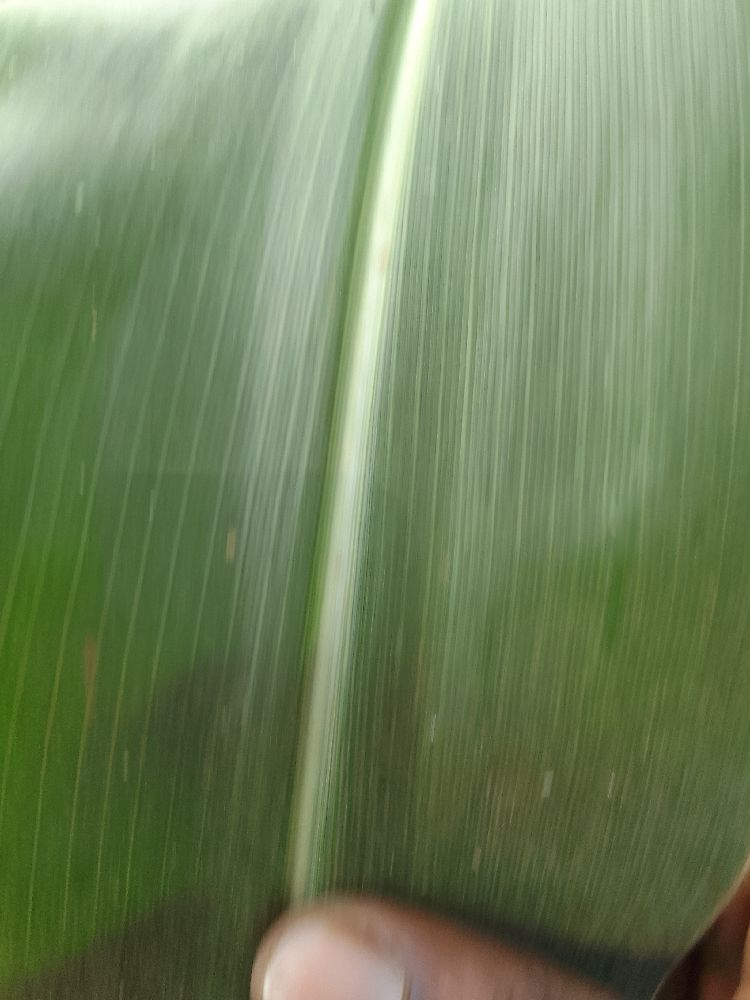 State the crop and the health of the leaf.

maize, healthy
